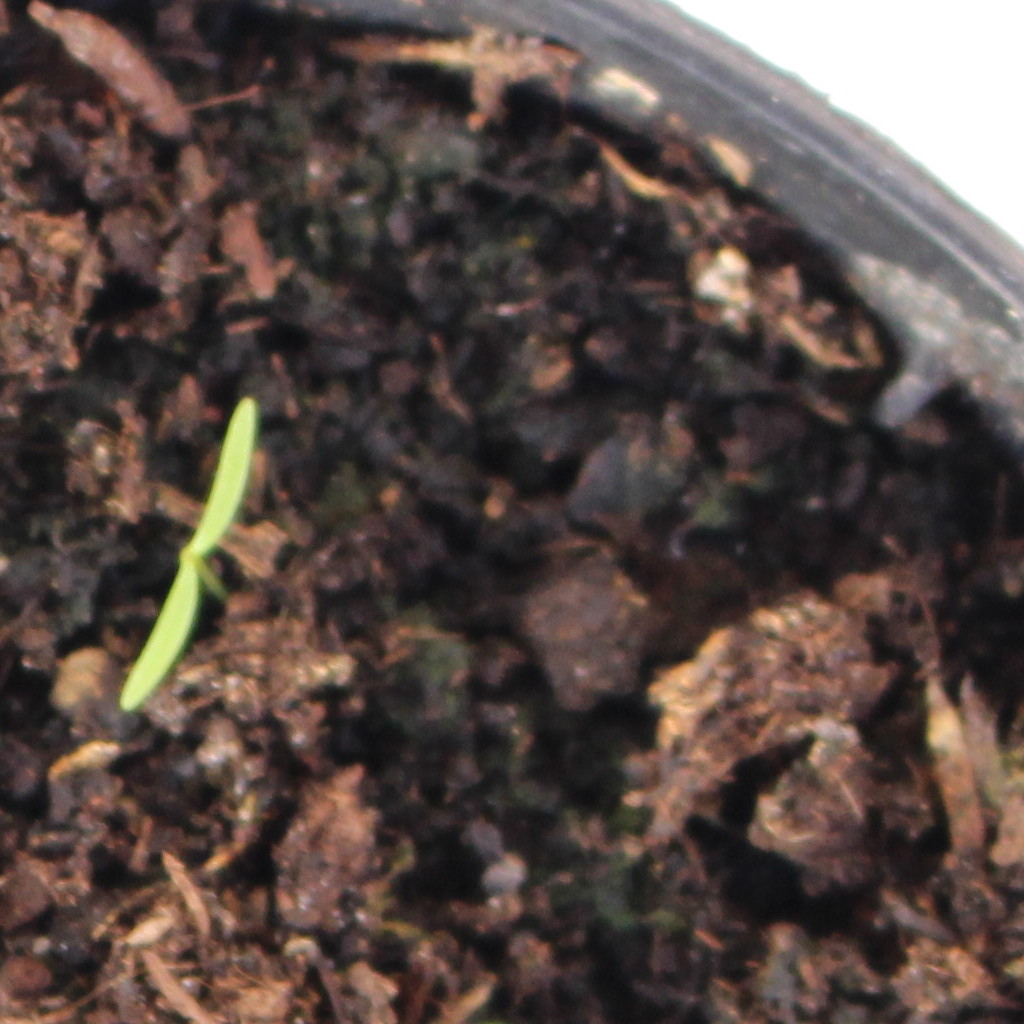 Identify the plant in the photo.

Papaver rhoeas
